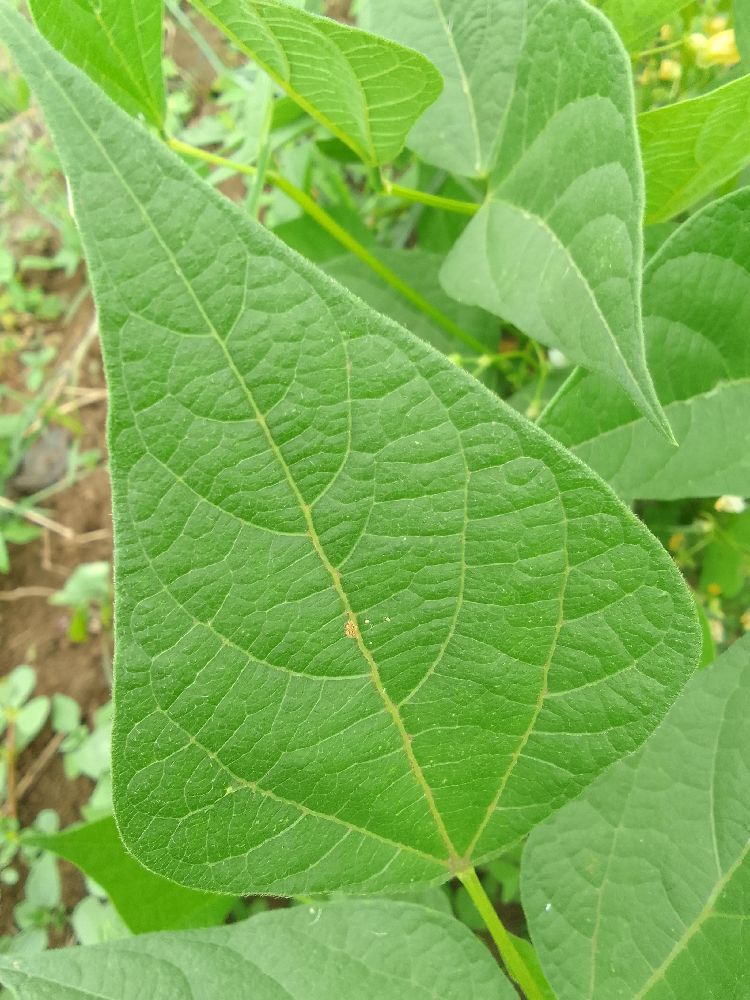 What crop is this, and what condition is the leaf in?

common bean, healthy
